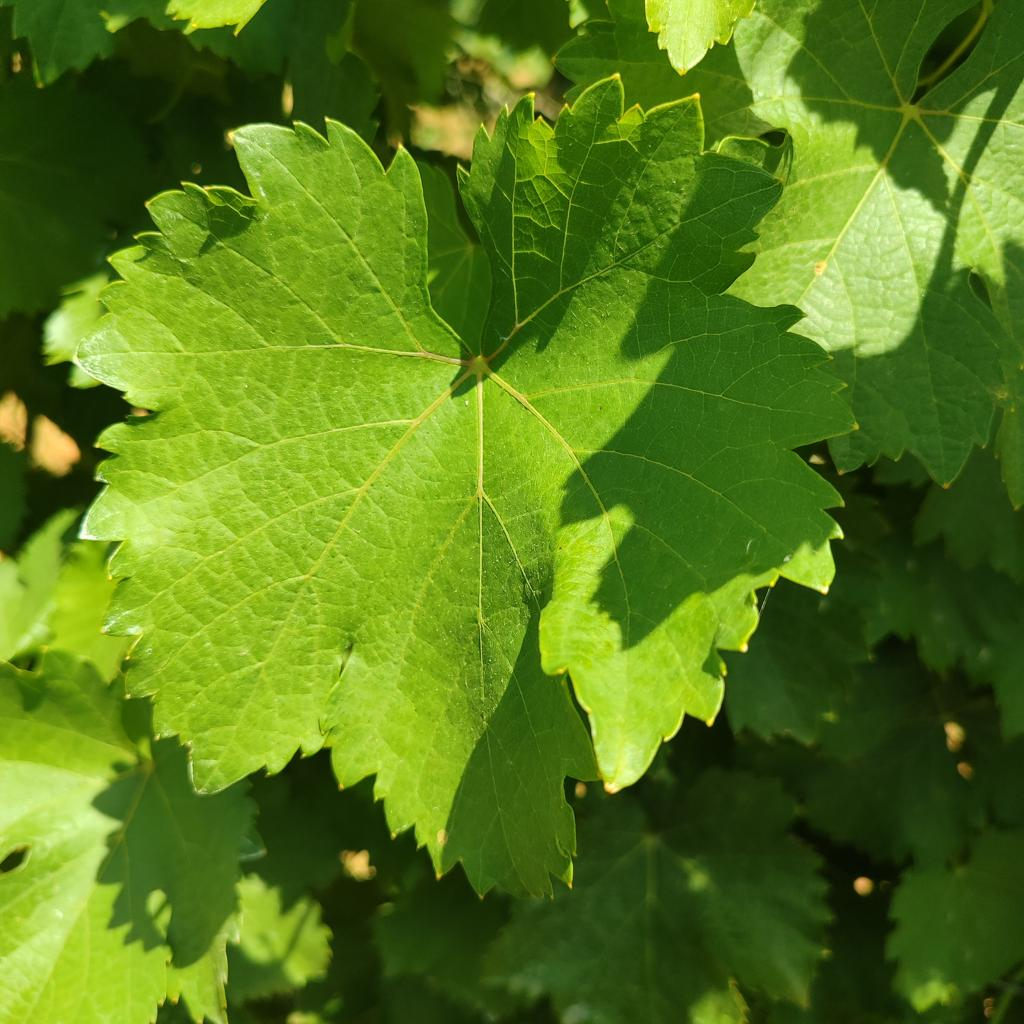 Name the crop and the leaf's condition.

grapevine, healthy
